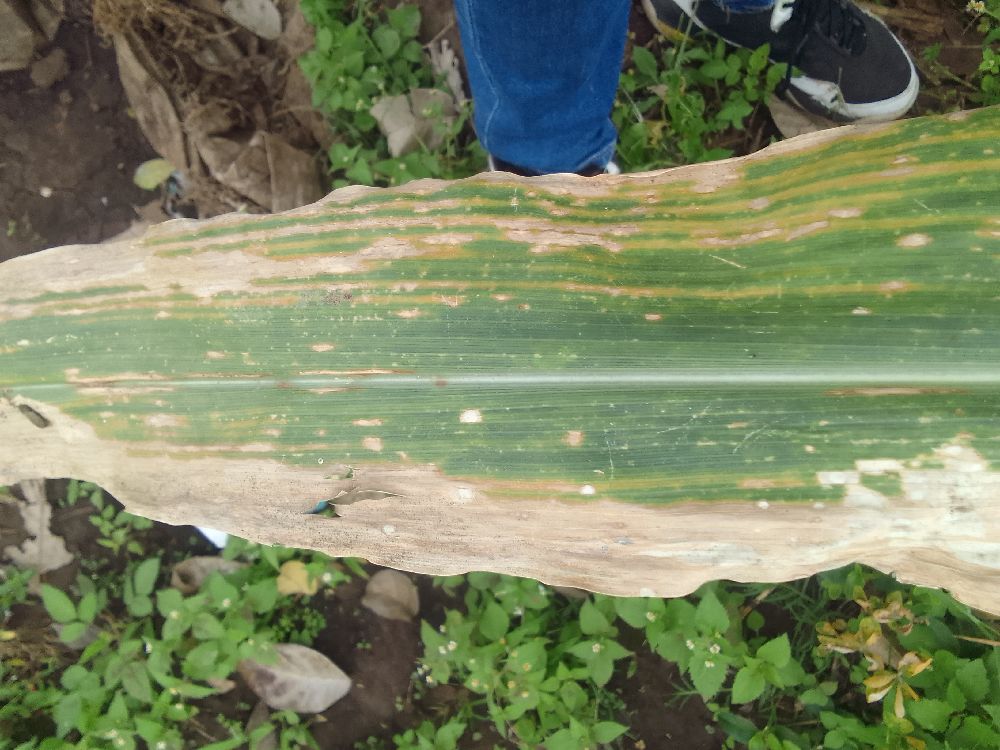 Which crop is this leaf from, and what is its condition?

maize, maize lethal necrosis
